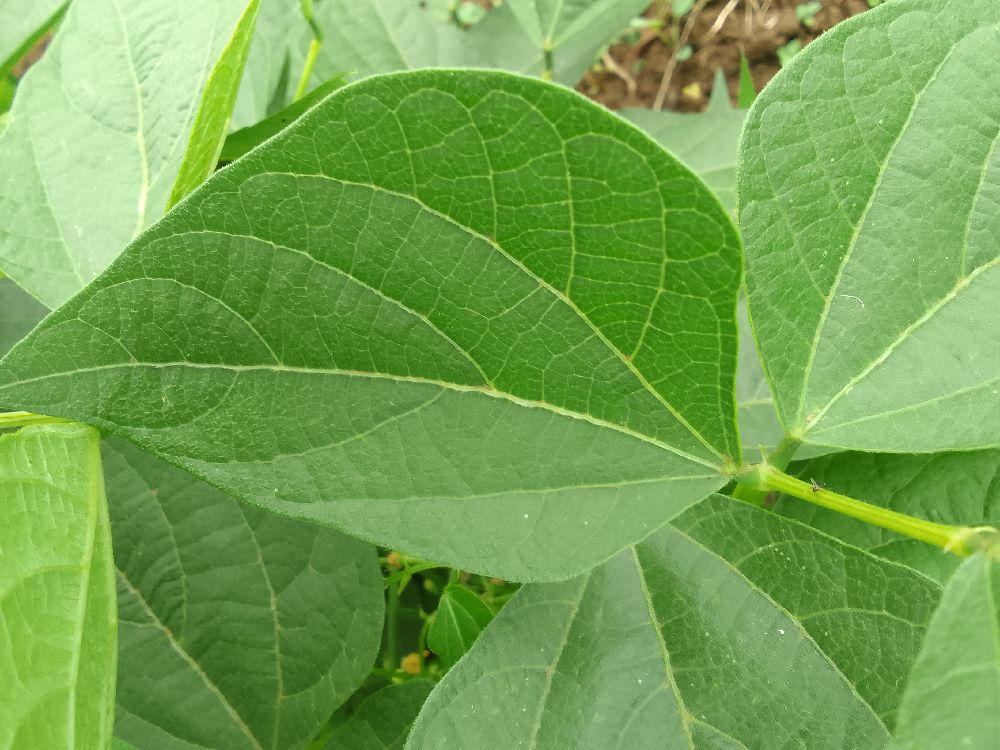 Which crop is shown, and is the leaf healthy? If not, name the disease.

common bean, healthy
